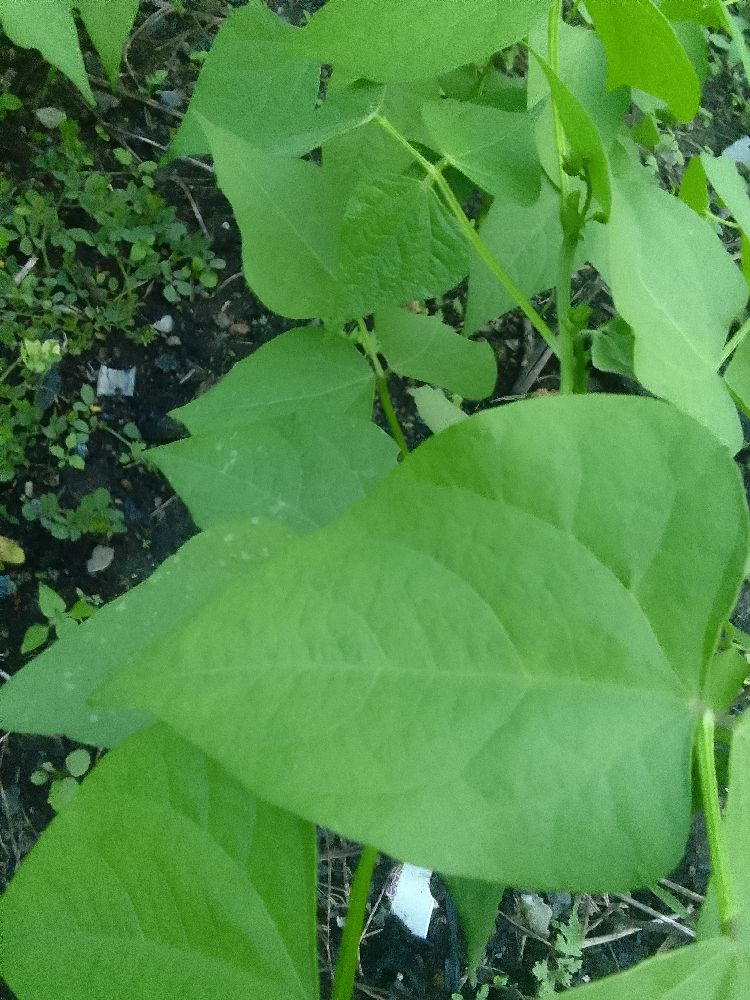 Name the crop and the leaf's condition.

common bean, healthy
